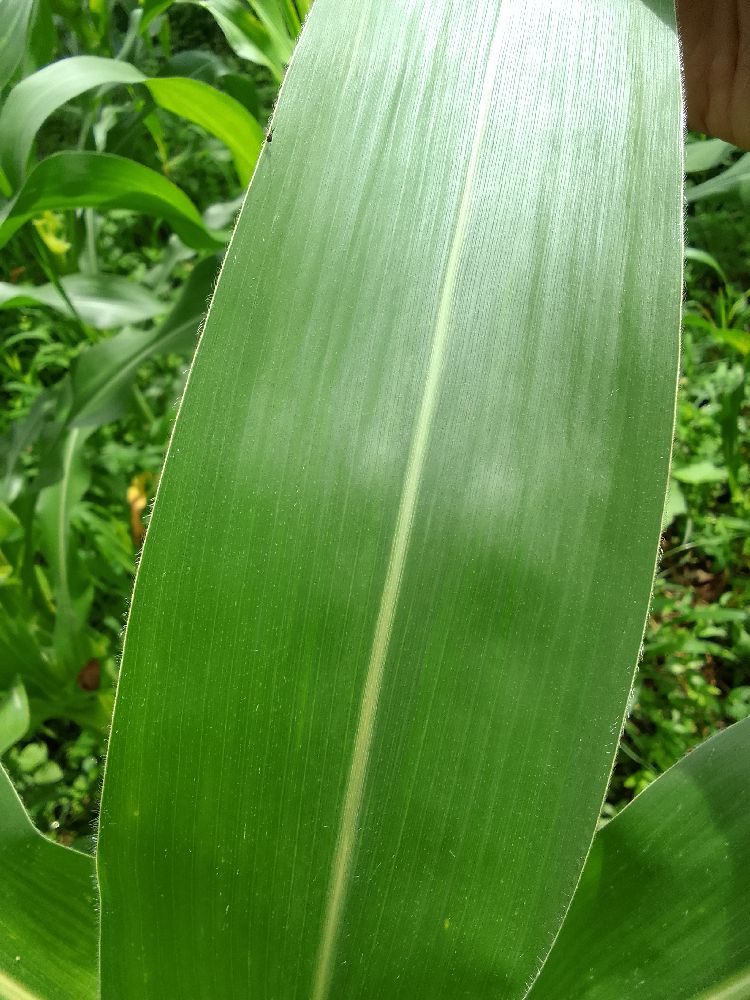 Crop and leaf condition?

maize, healthy
